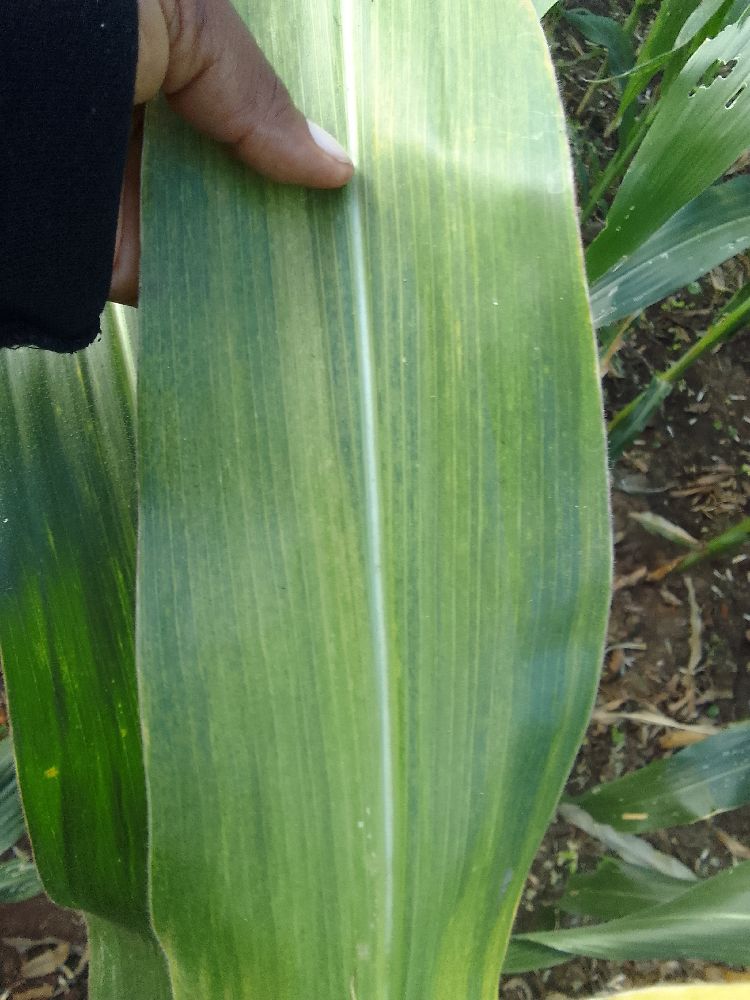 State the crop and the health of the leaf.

maize, maize lethal necrosis
